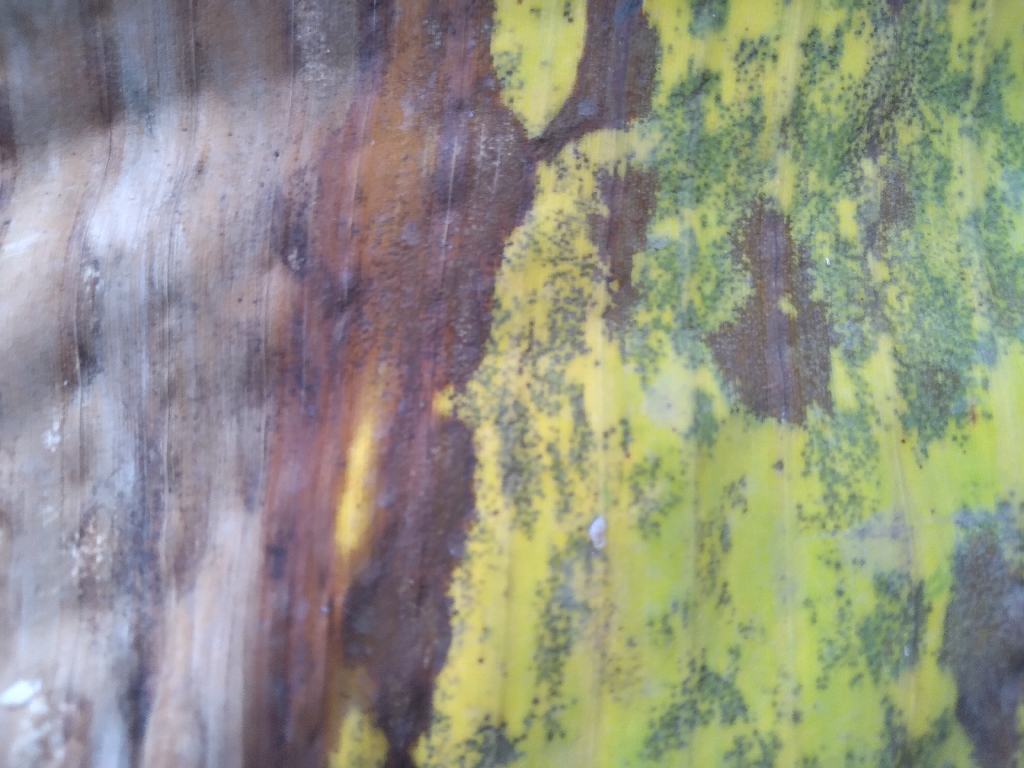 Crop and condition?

banana, black sigatoka
